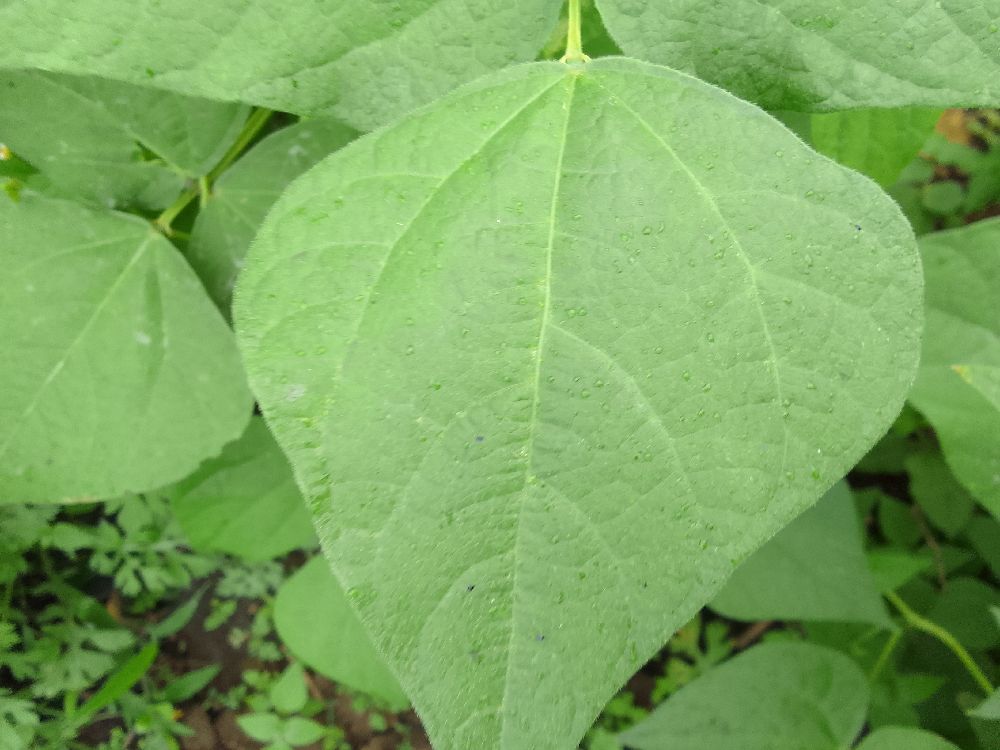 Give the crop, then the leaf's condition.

common bean, healthy
